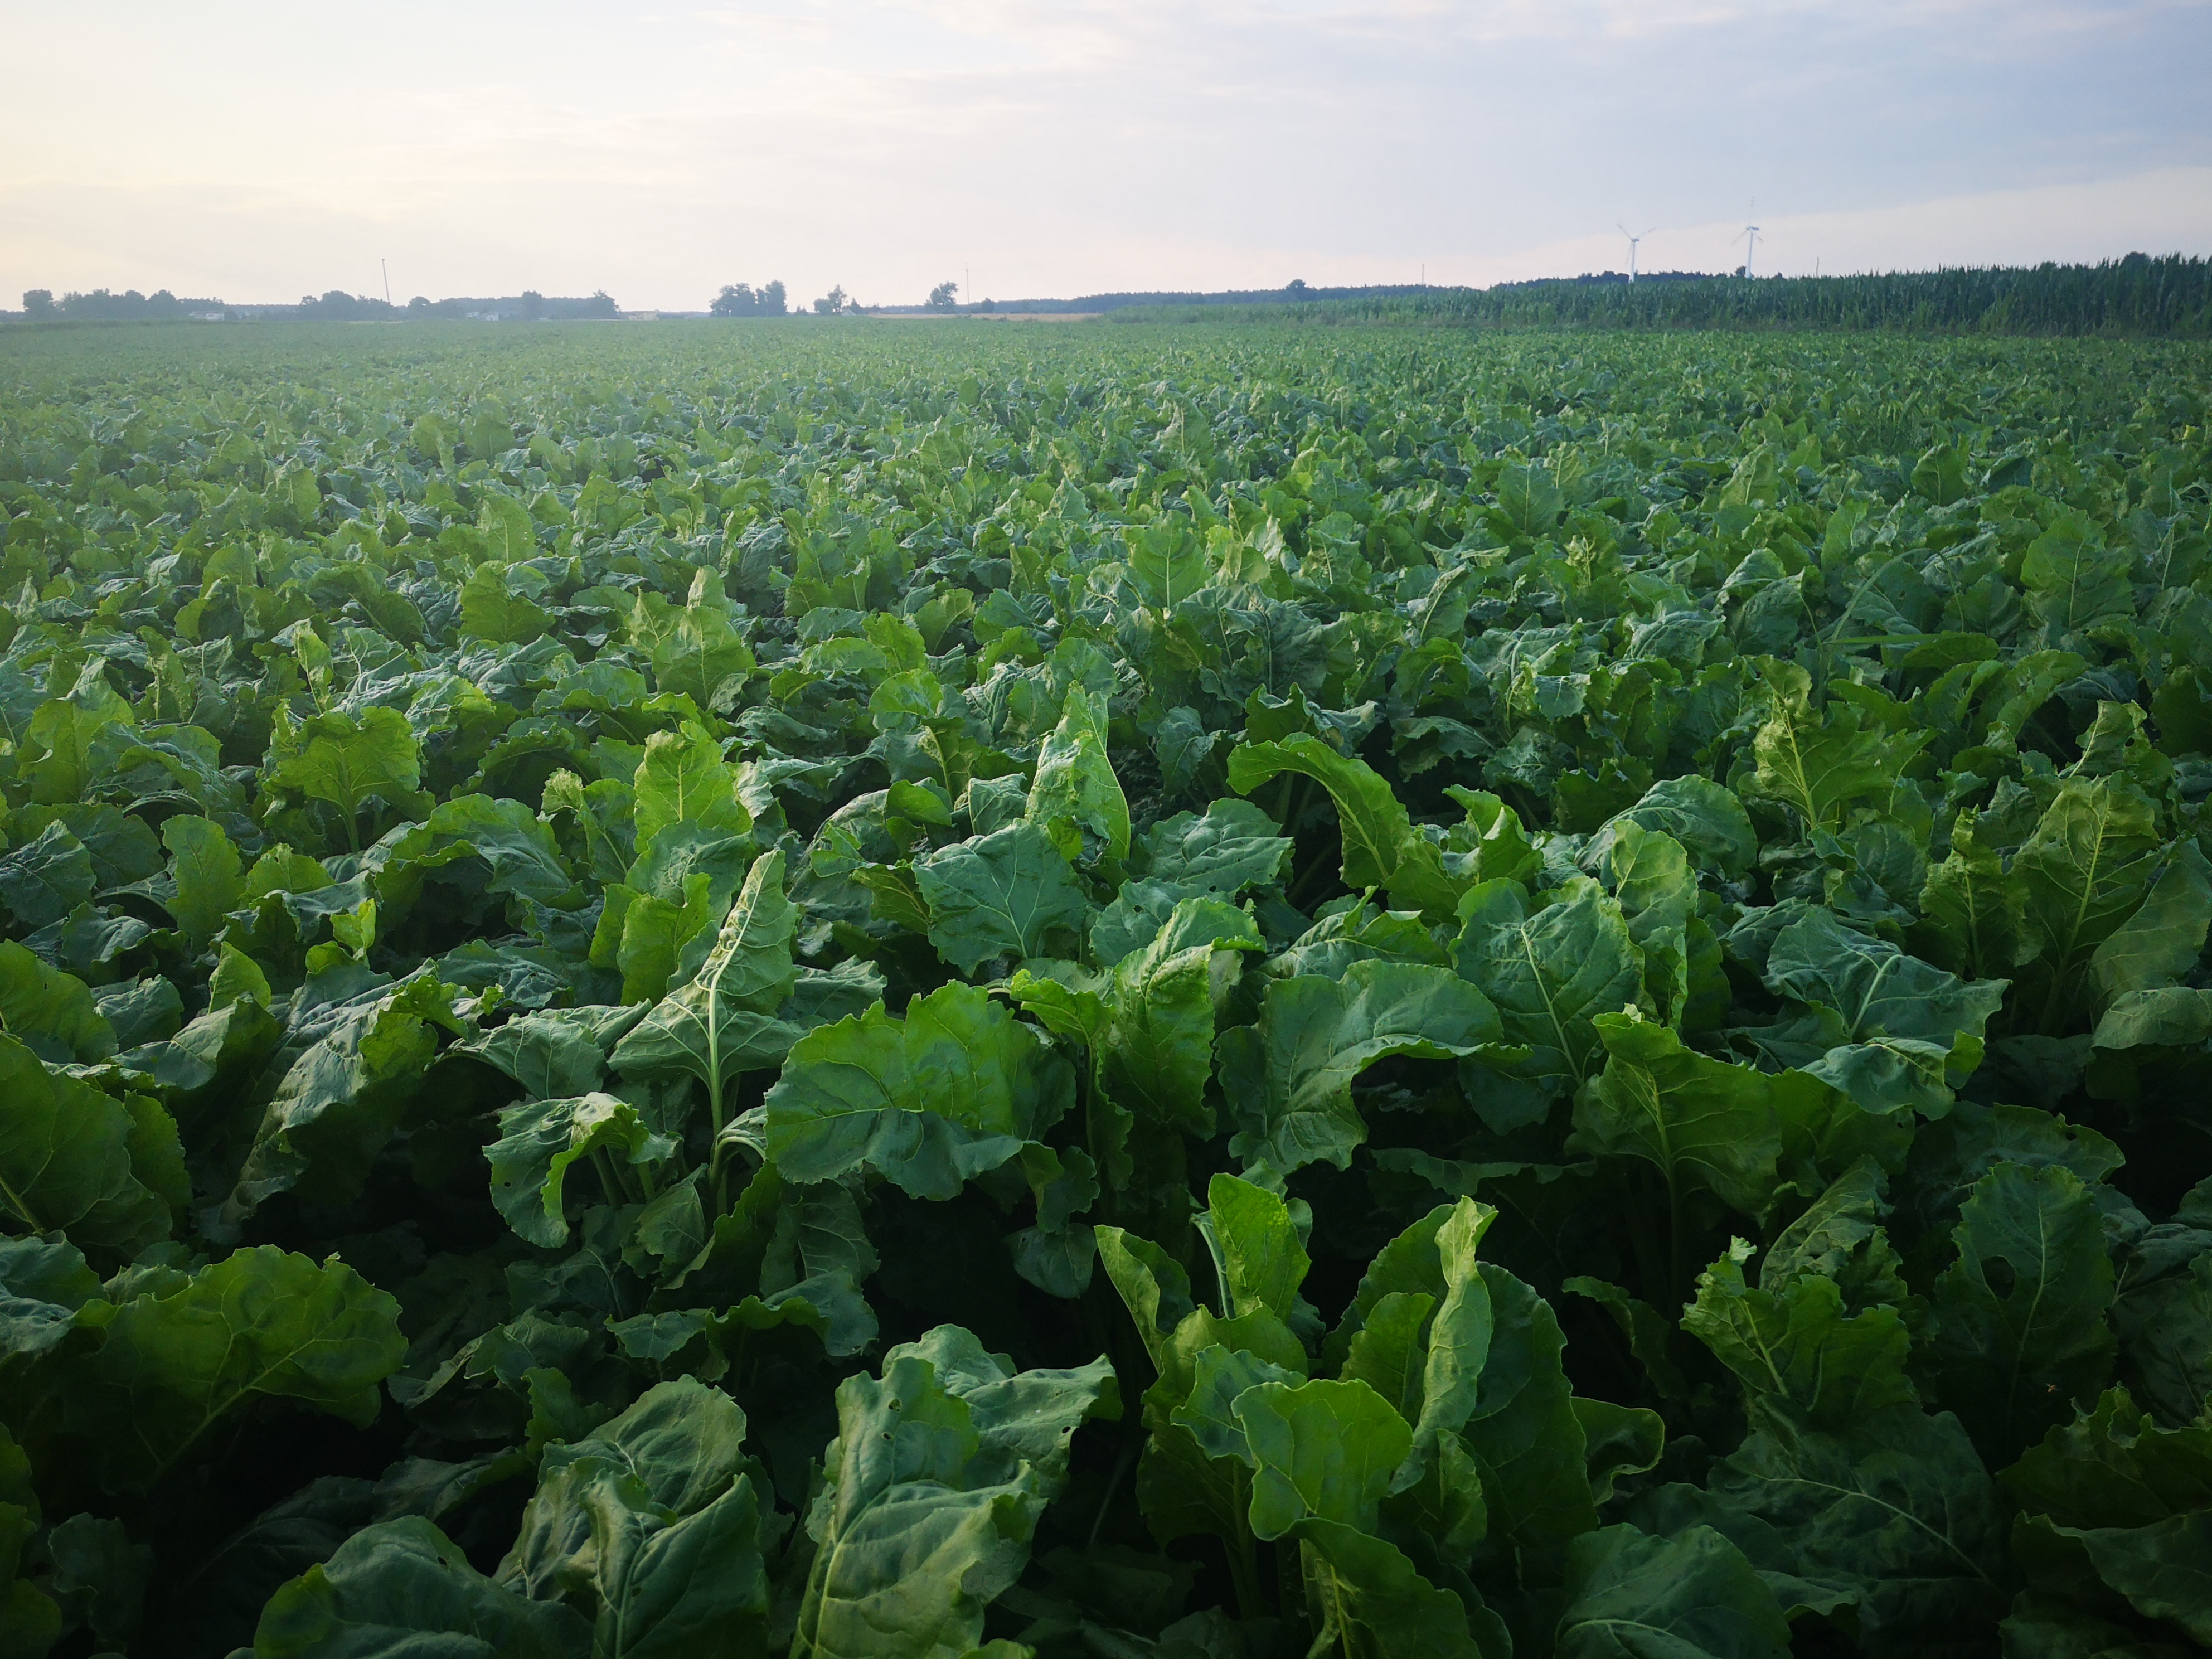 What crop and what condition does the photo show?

beet, unaffected
